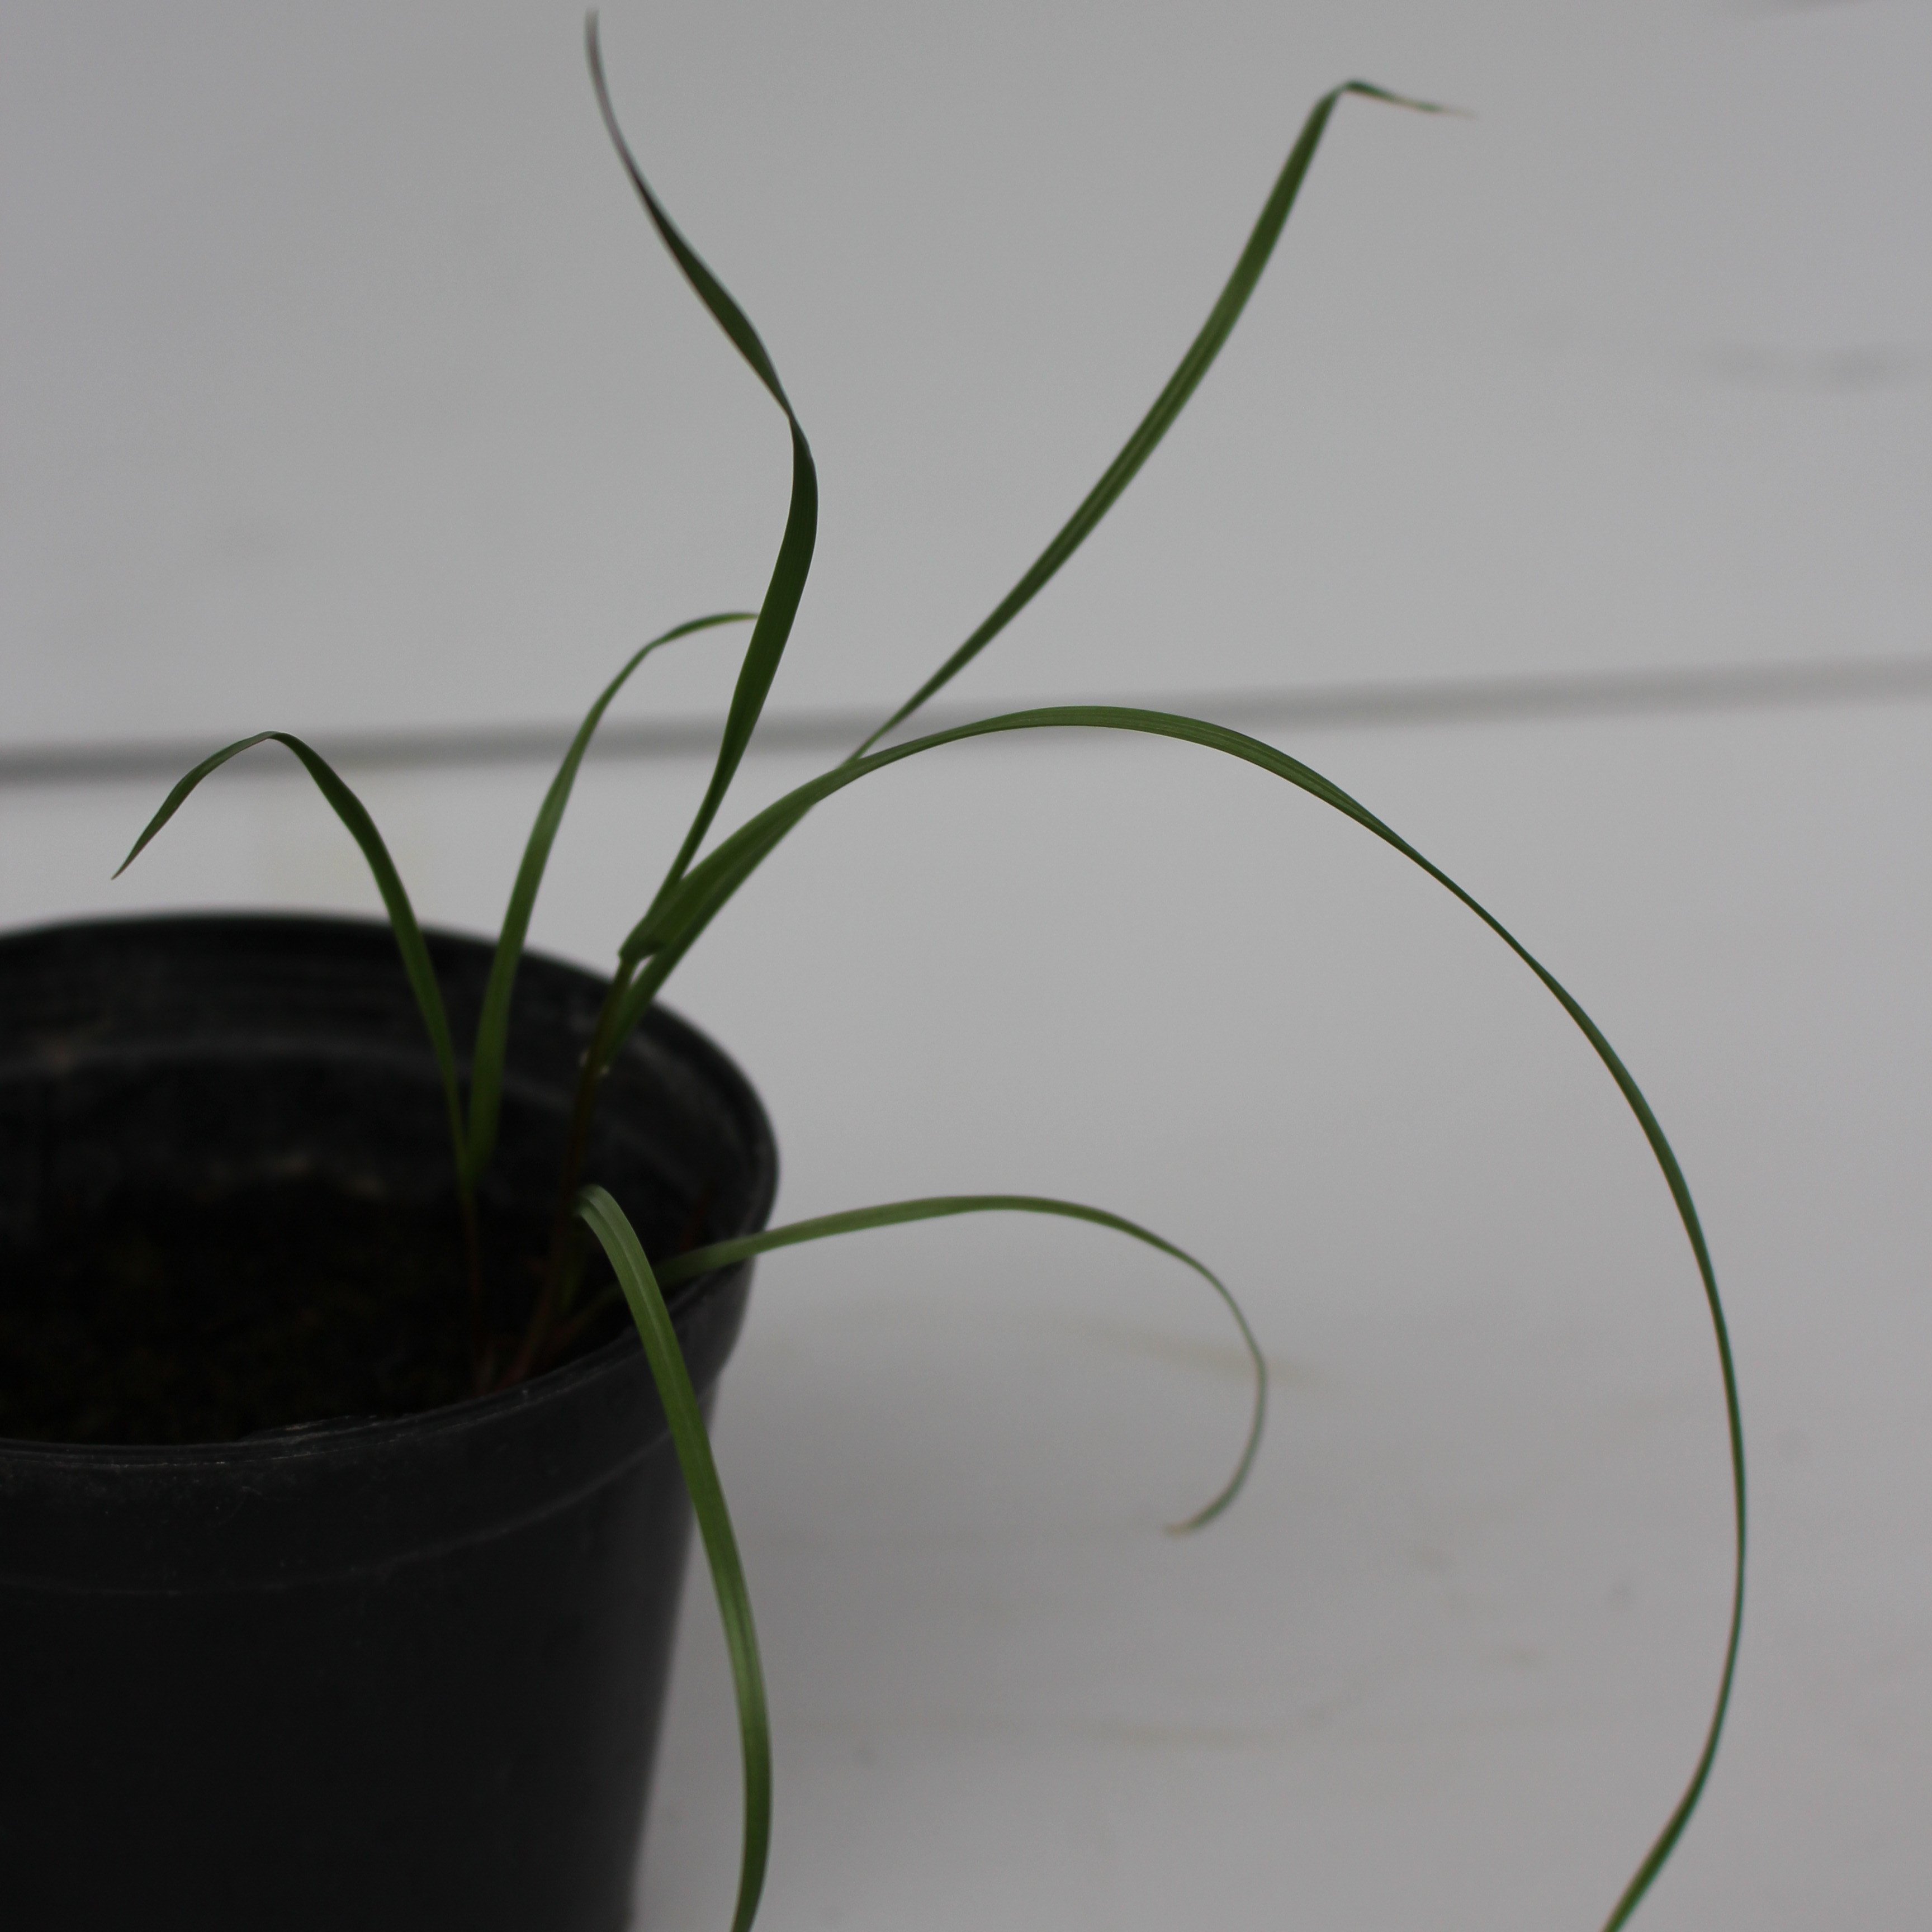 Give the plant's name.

Lolium multiflorum
